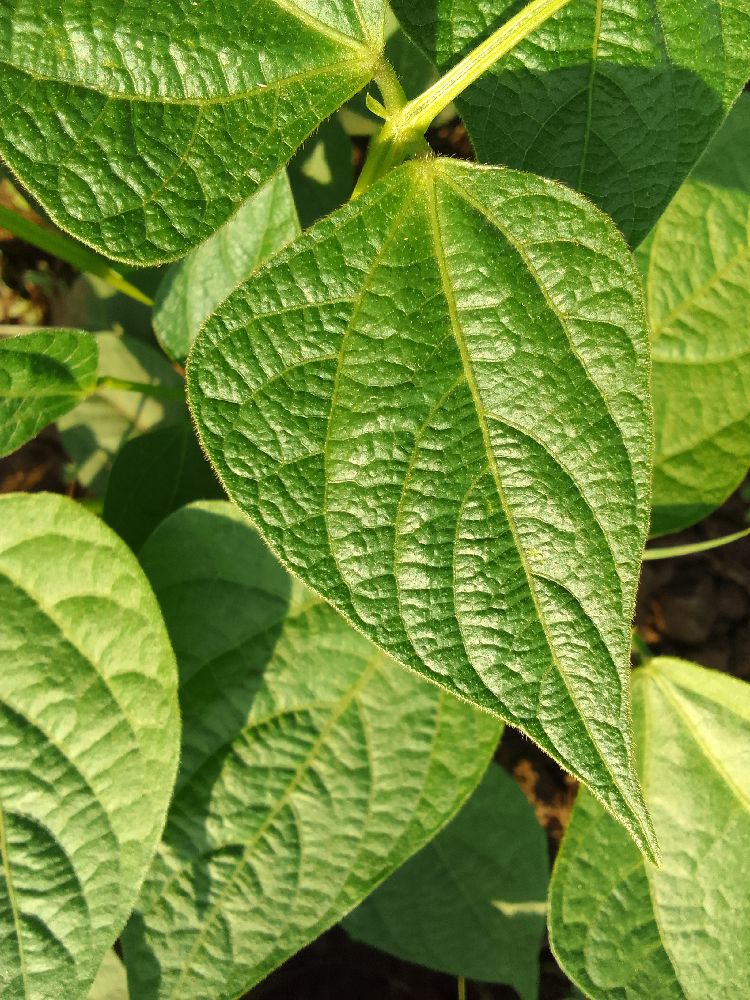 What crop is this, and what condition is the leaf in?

common bean, healthy
